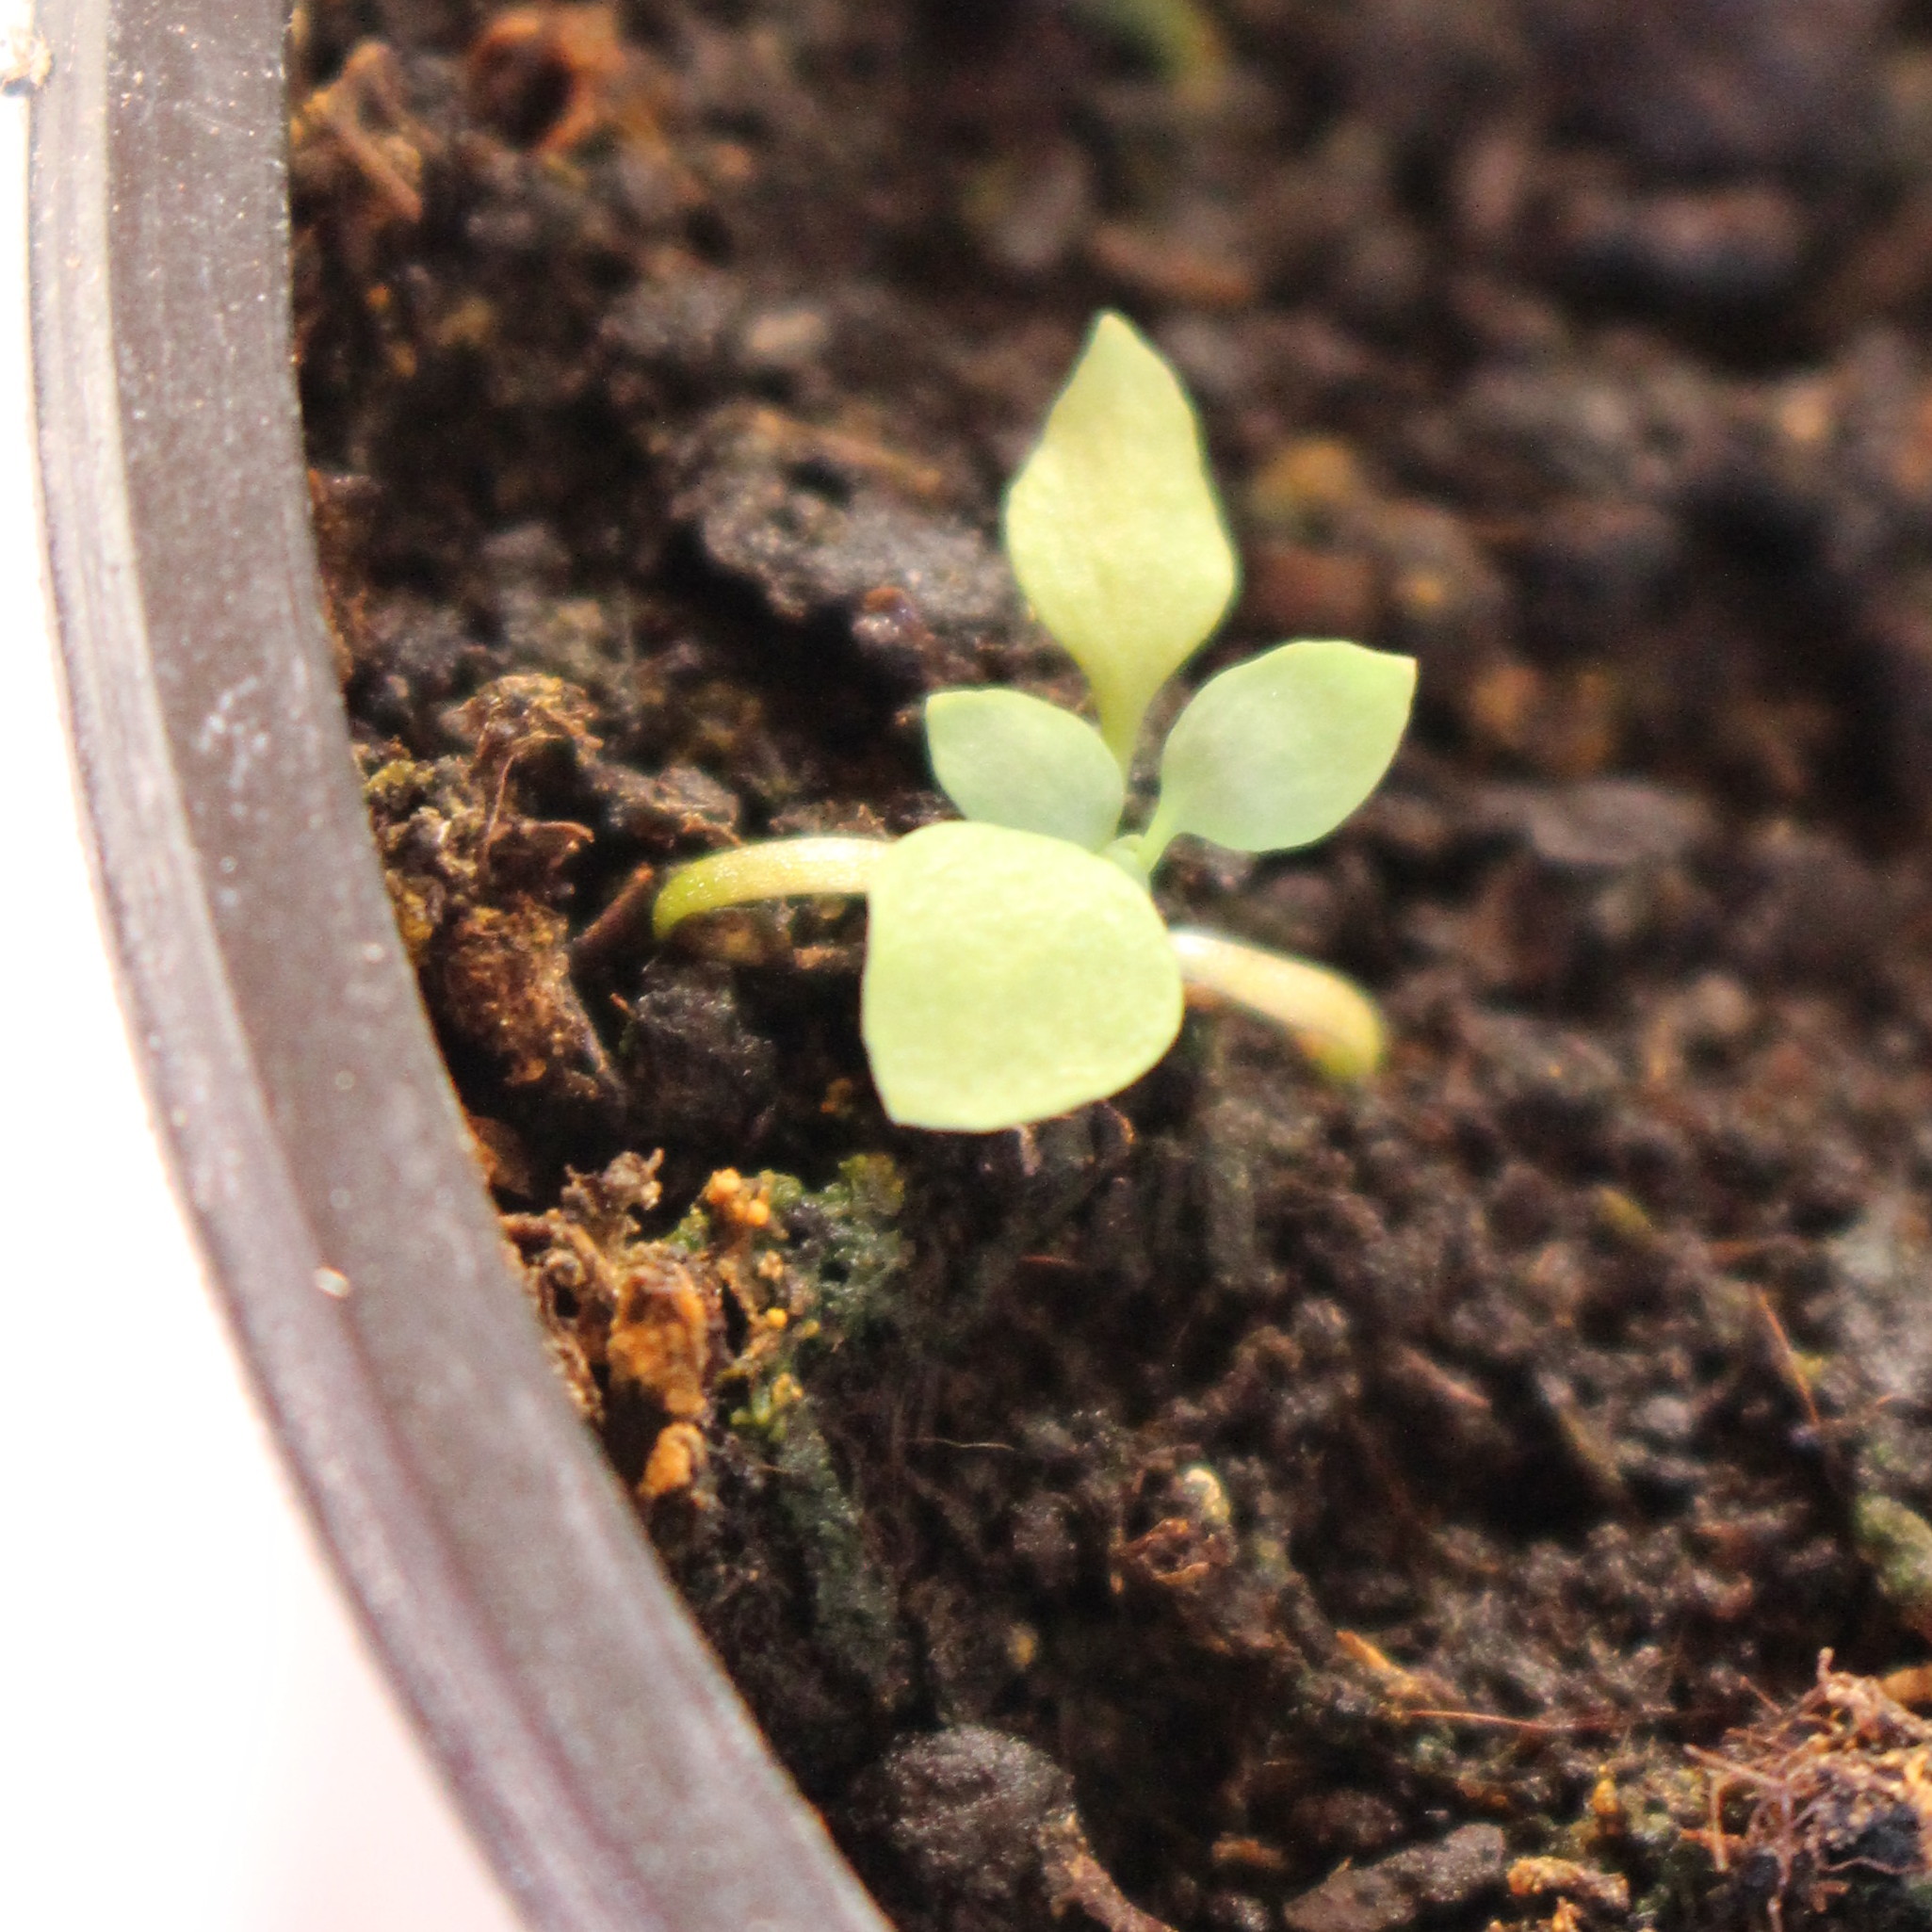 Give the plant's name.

Papaver rhoeas
